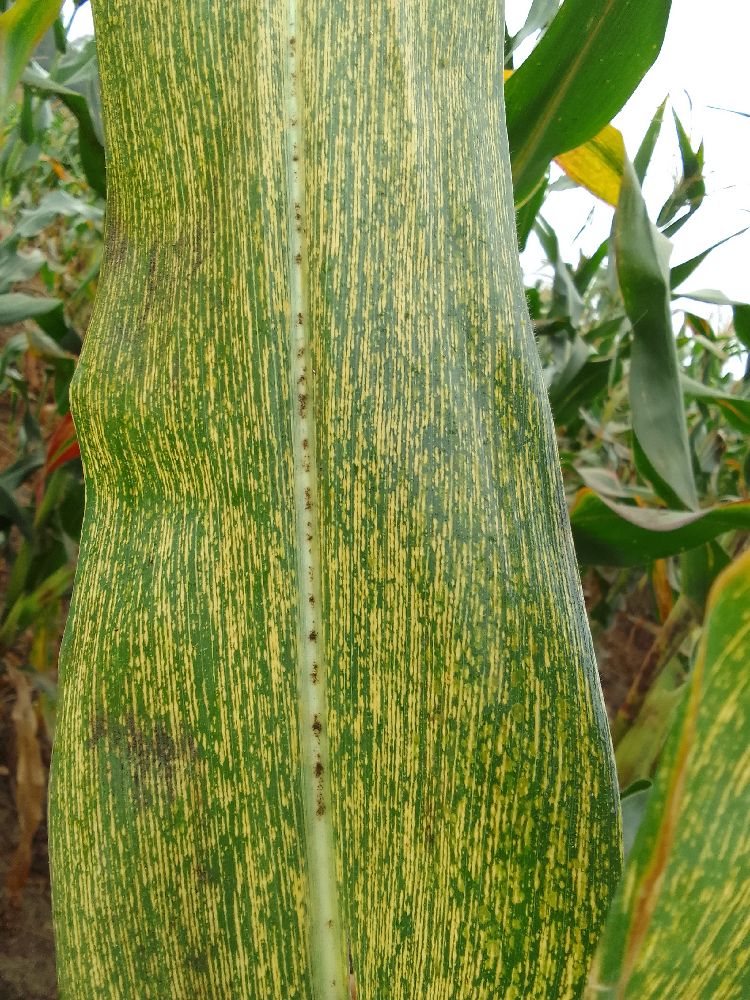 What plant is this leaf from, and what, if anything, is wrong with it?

maize, maize streak virus
